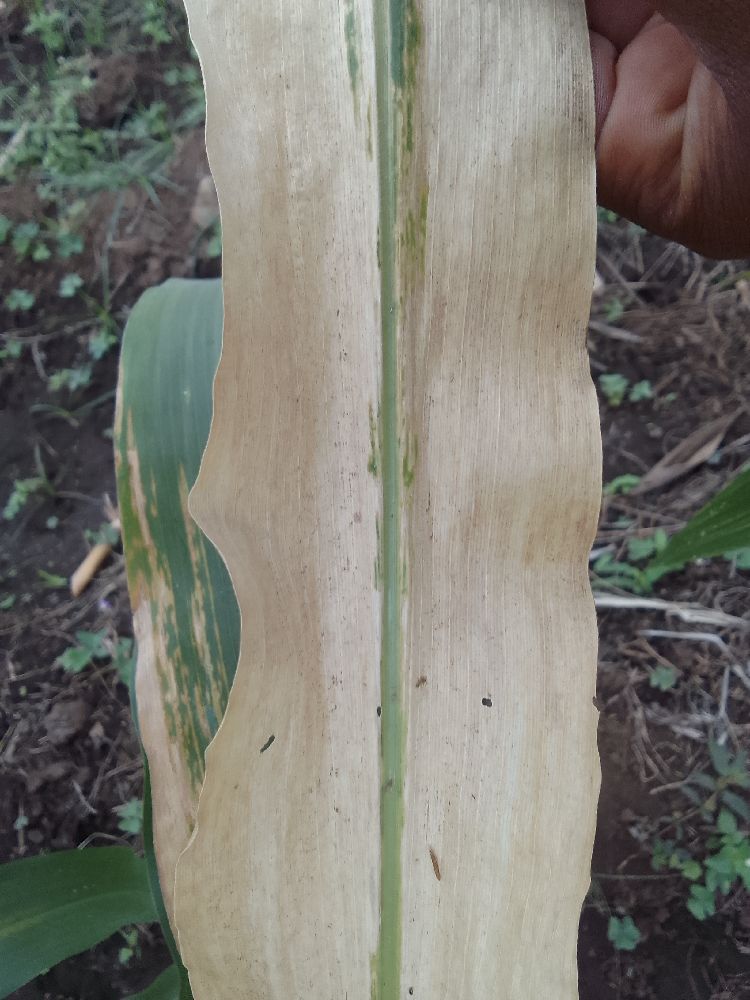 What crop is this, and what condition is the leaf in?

maize, maize lethal necrosis
